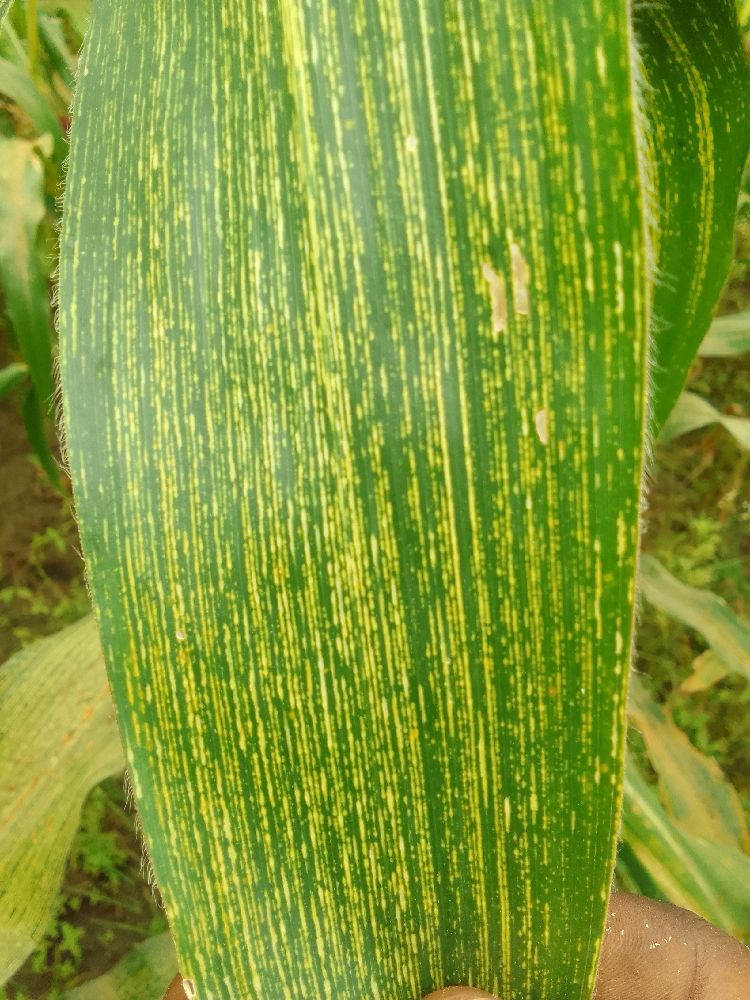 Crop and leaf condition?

maize, maize streak virus
